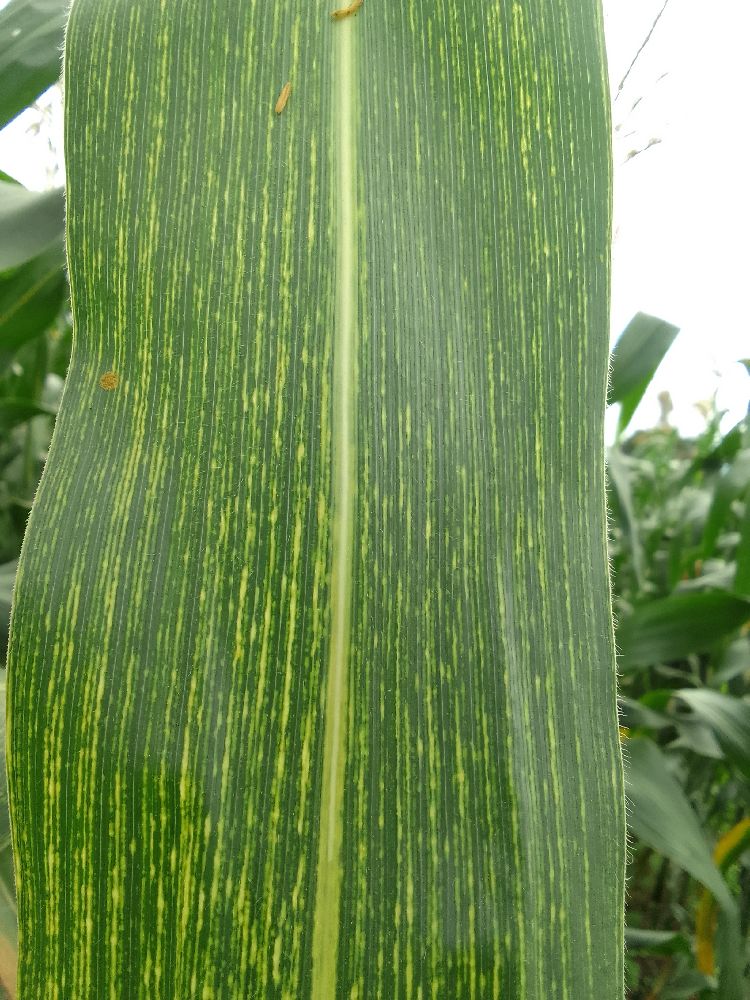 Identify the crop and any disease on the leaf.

maize, maize streak virus
